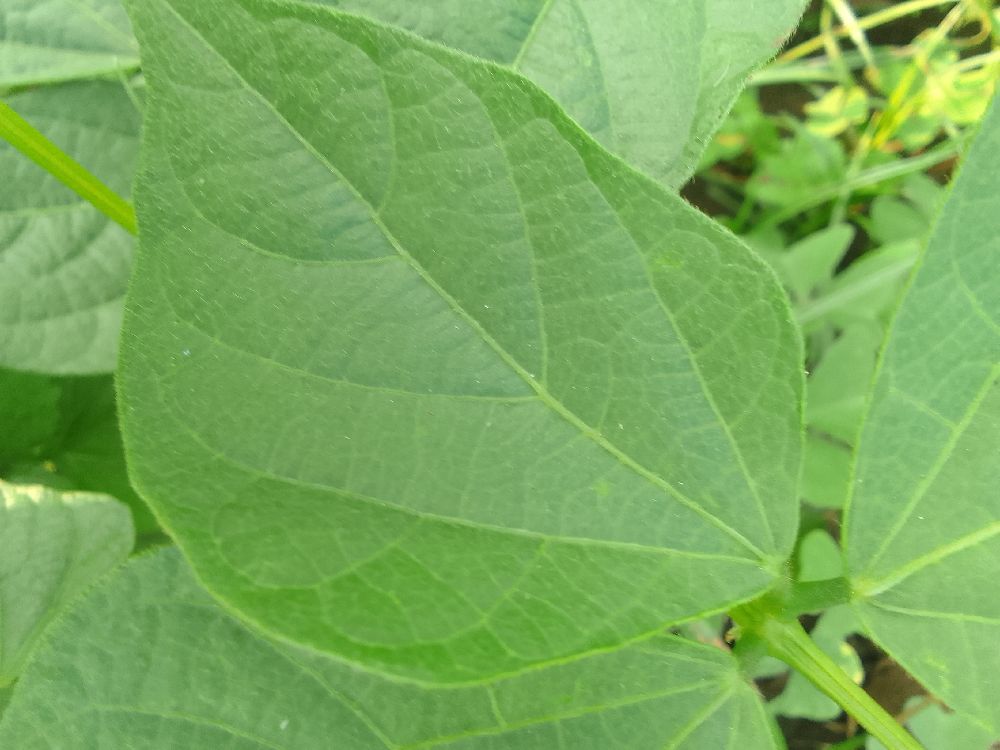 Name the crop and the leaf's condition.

common bean, healthy
